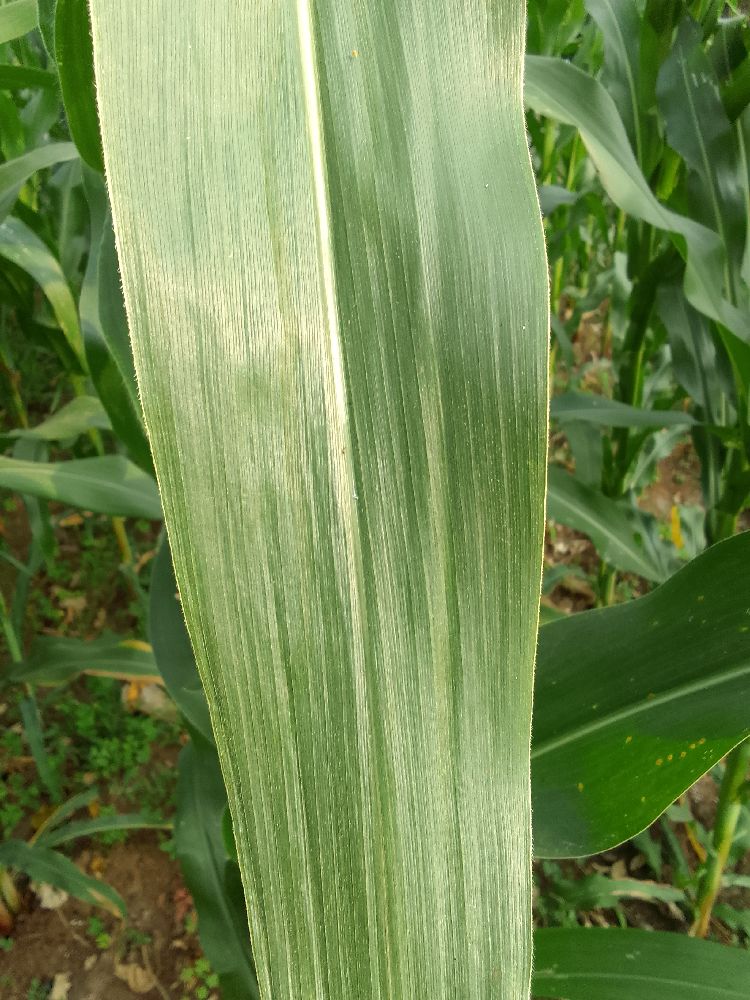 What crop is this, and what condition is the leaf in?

maize, healthy
